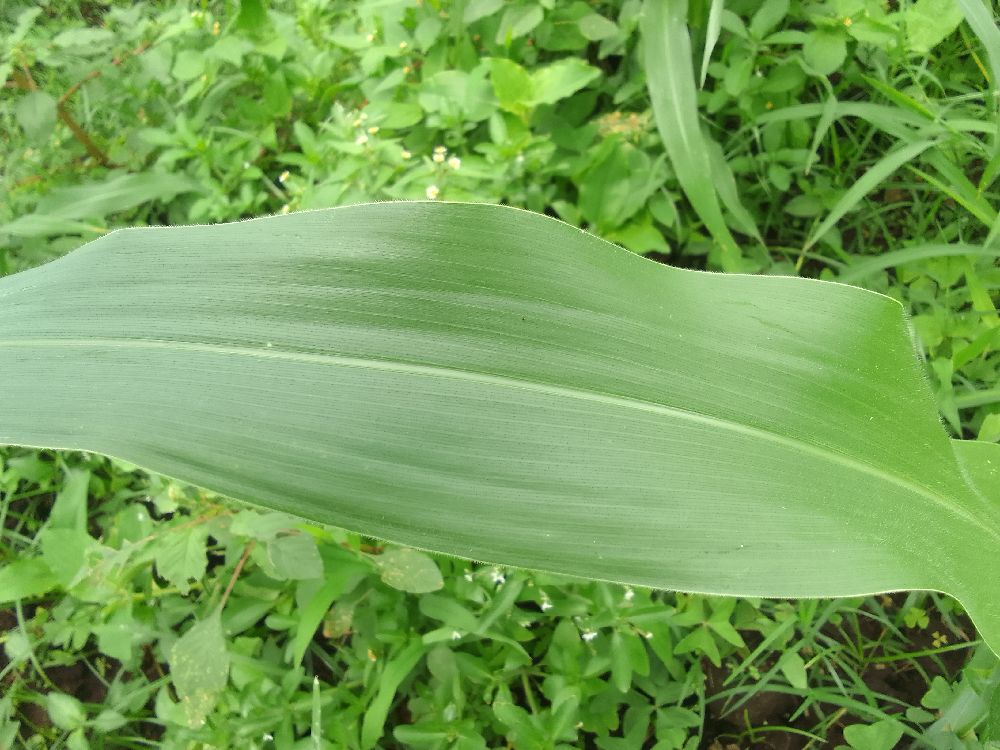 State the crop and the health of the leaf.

maize, healthy
